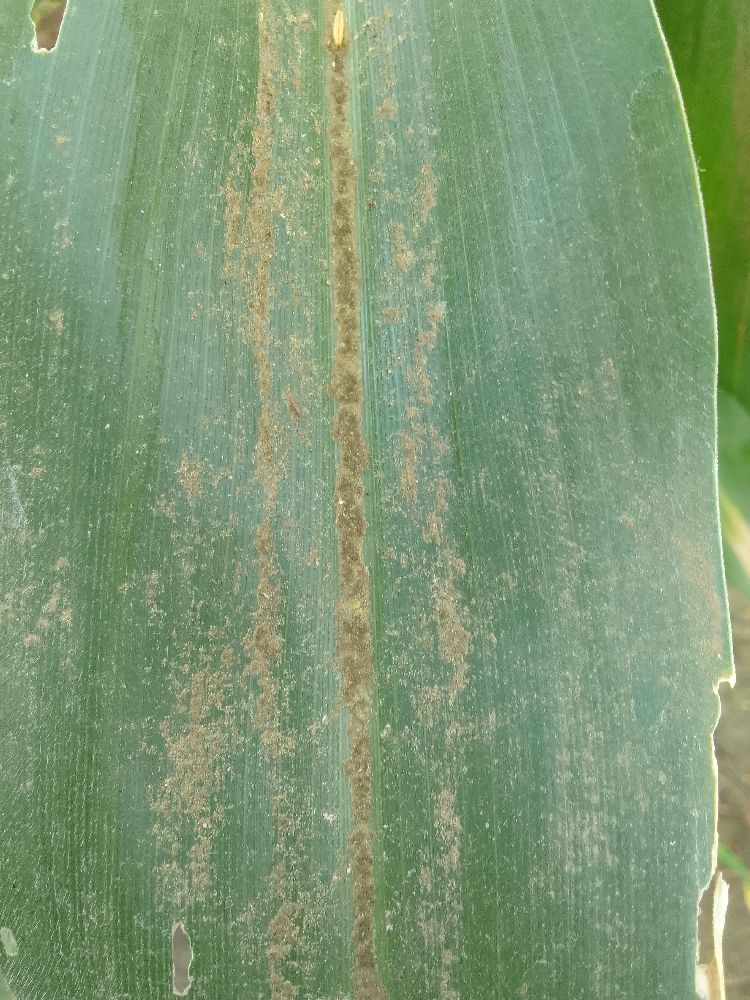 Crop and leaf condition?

maize, healthy
